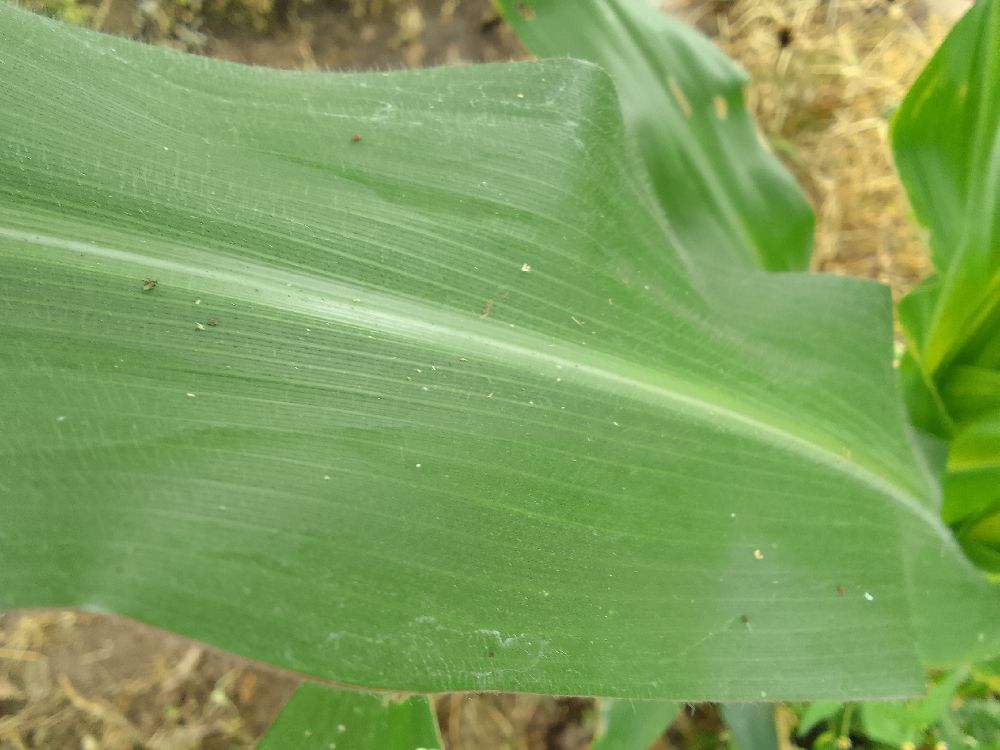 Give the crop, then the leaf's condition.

maize, healthy
